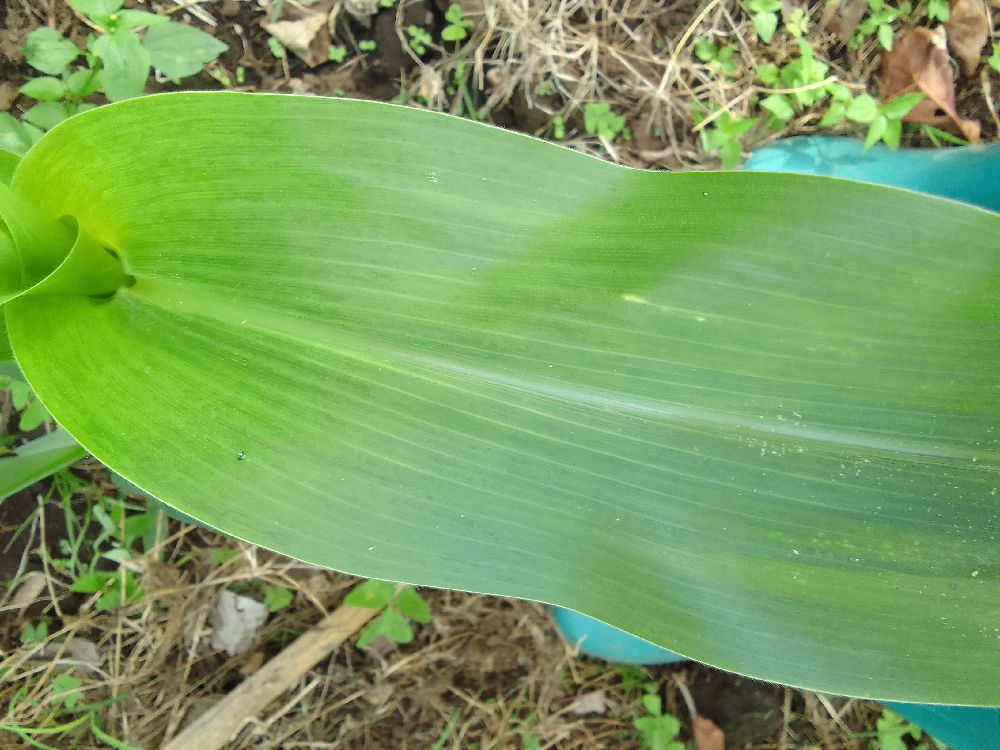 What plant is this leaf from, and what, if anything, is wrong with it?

maize, healthy
